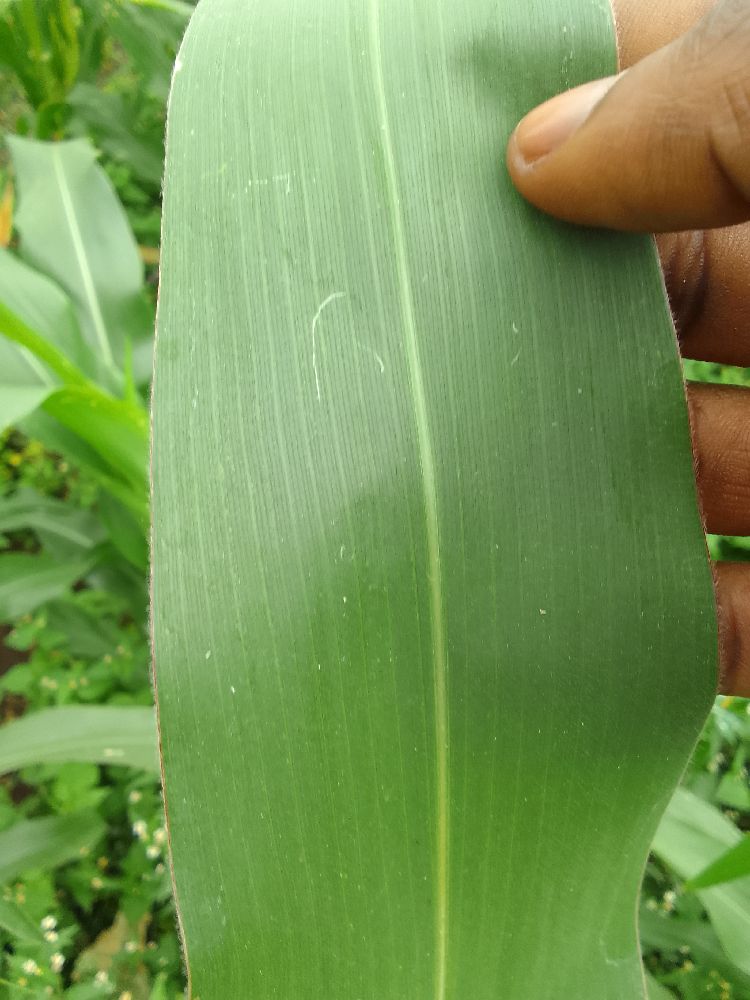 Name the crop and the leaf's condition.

maize, healthy
